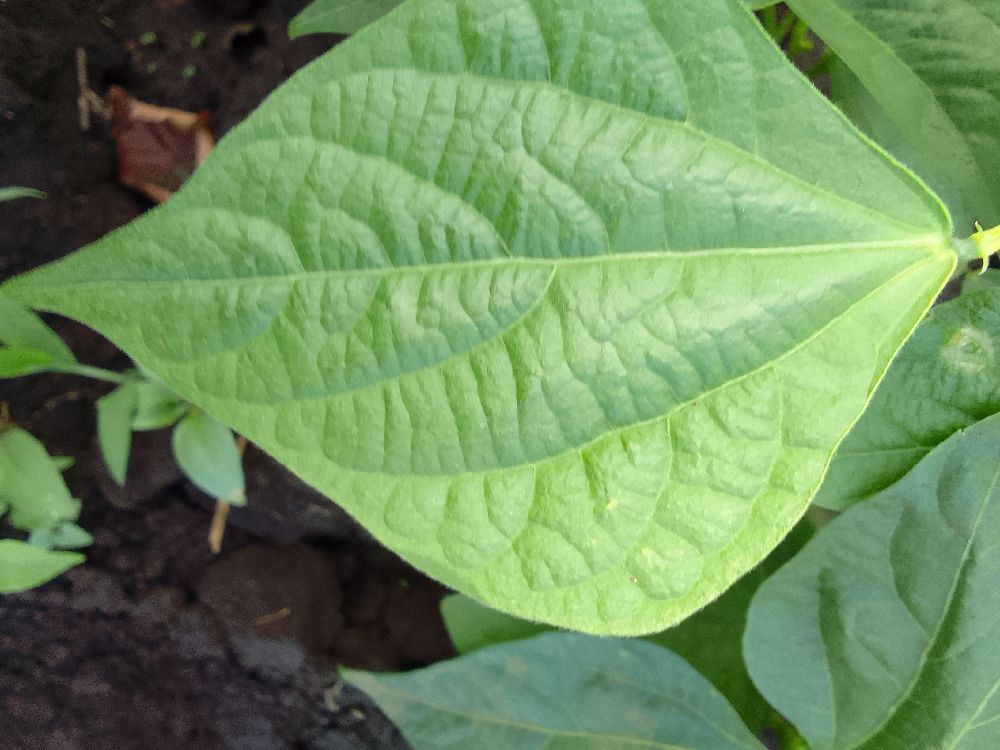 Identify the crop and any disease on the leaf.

common bean, healthy
